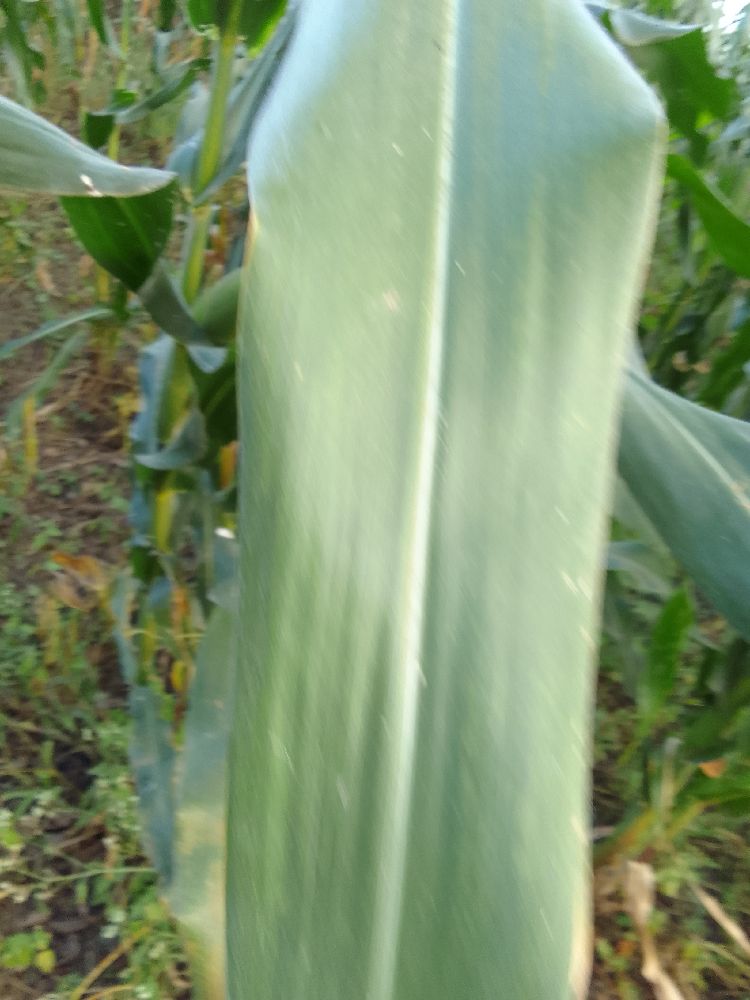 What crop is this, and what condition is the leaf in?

maize, healthy
